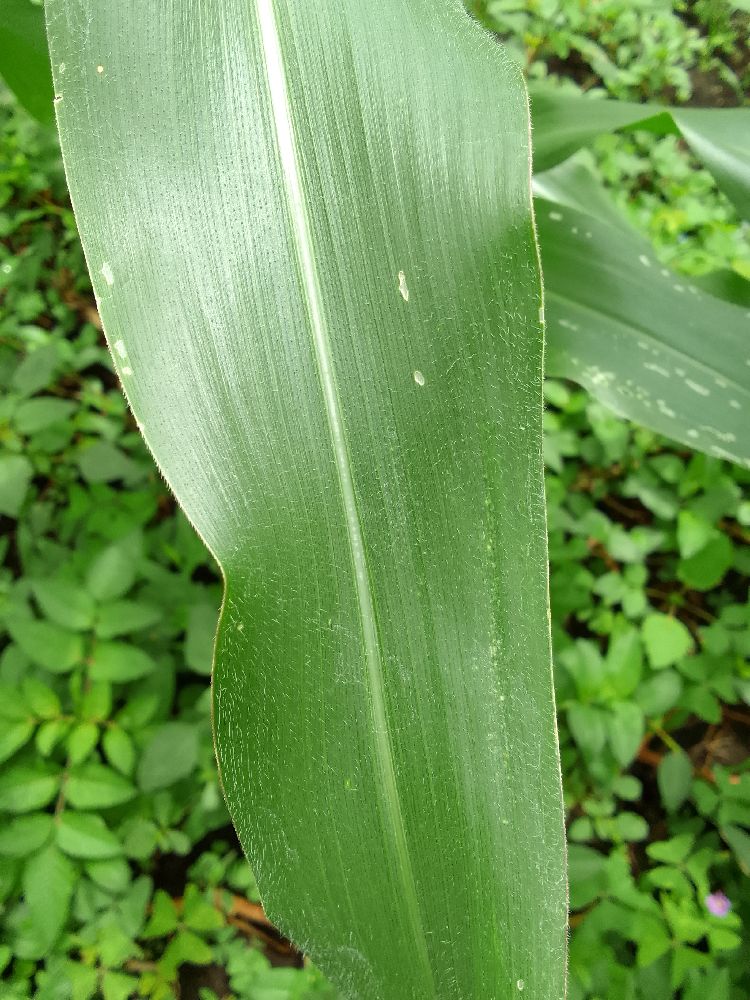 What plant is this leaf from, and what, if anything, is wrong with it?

maize, healthy
